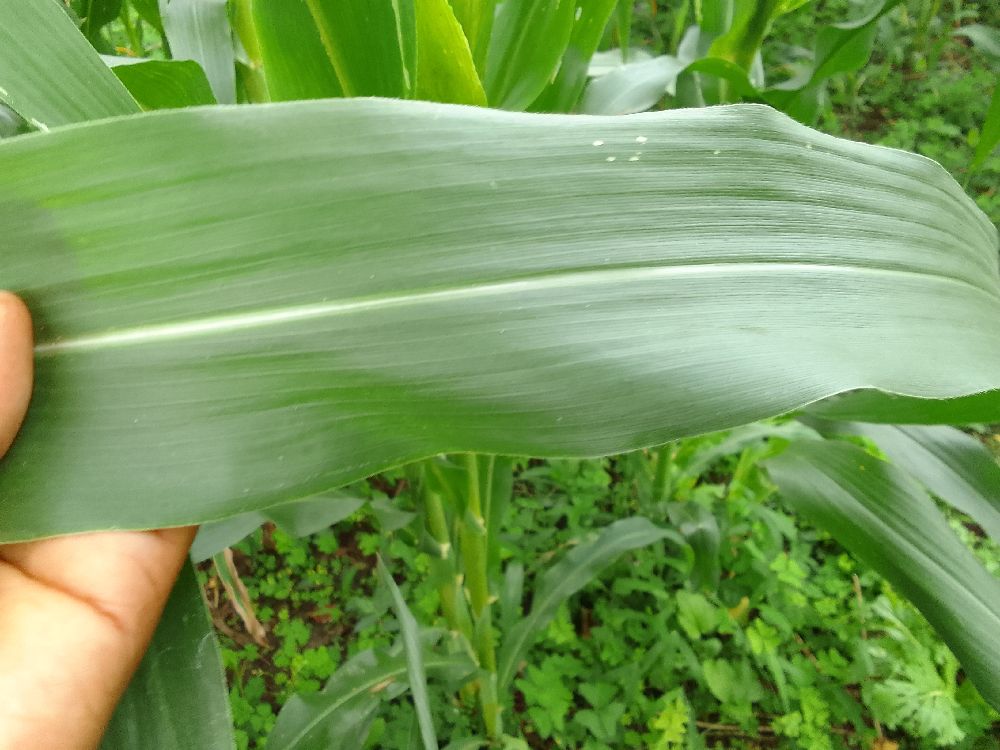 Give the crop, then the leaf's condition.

maize, healthy
